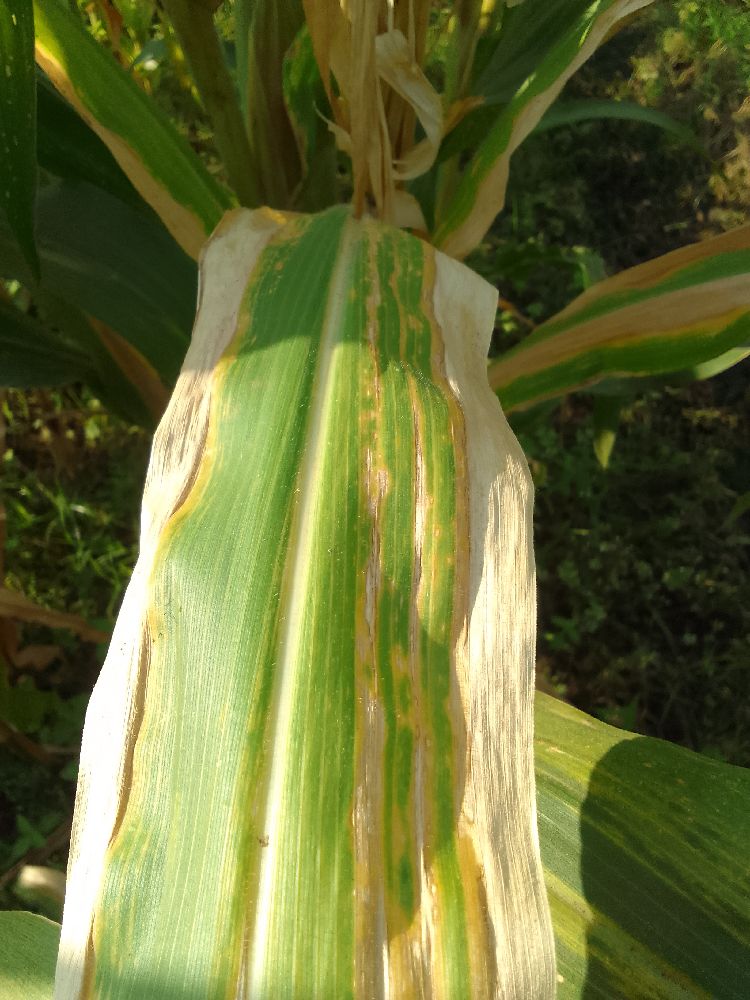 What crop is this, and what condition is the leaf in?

maize, maize lethal necrosis
